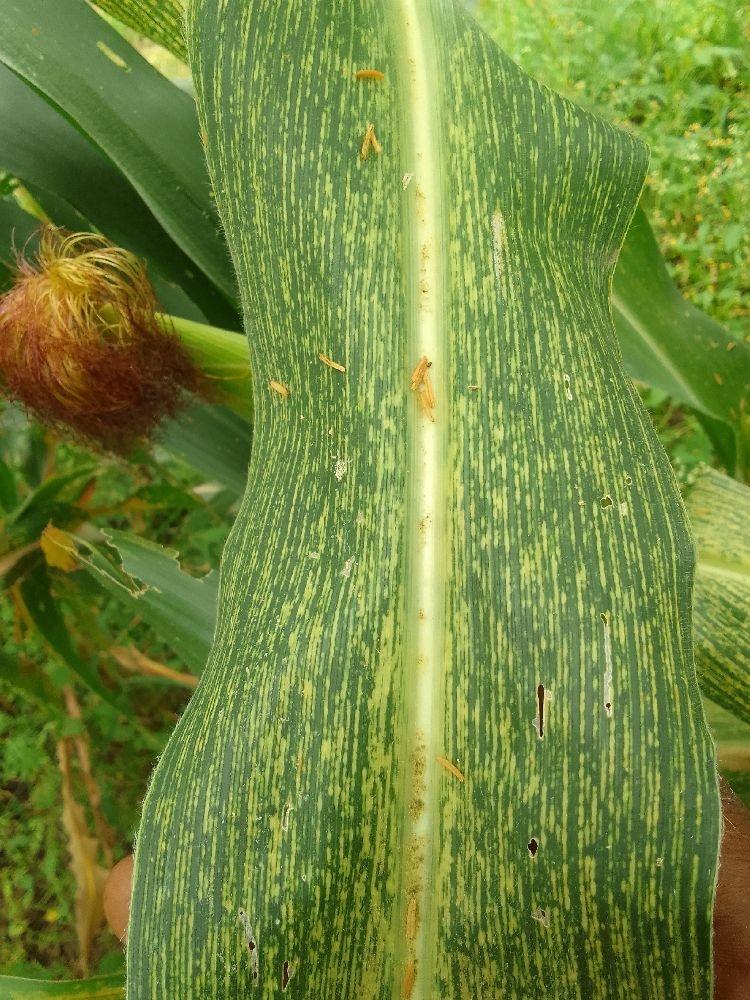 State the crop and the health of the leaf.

maize, maize streak virus
